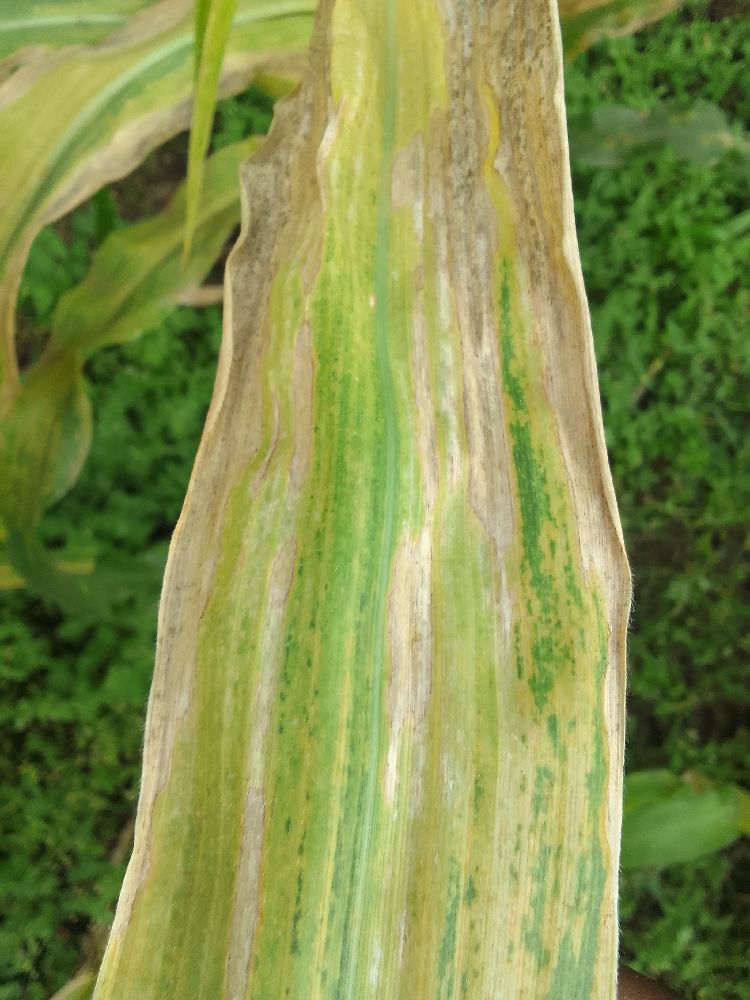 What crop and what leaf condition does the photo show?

maize, maize lethal necrosis
